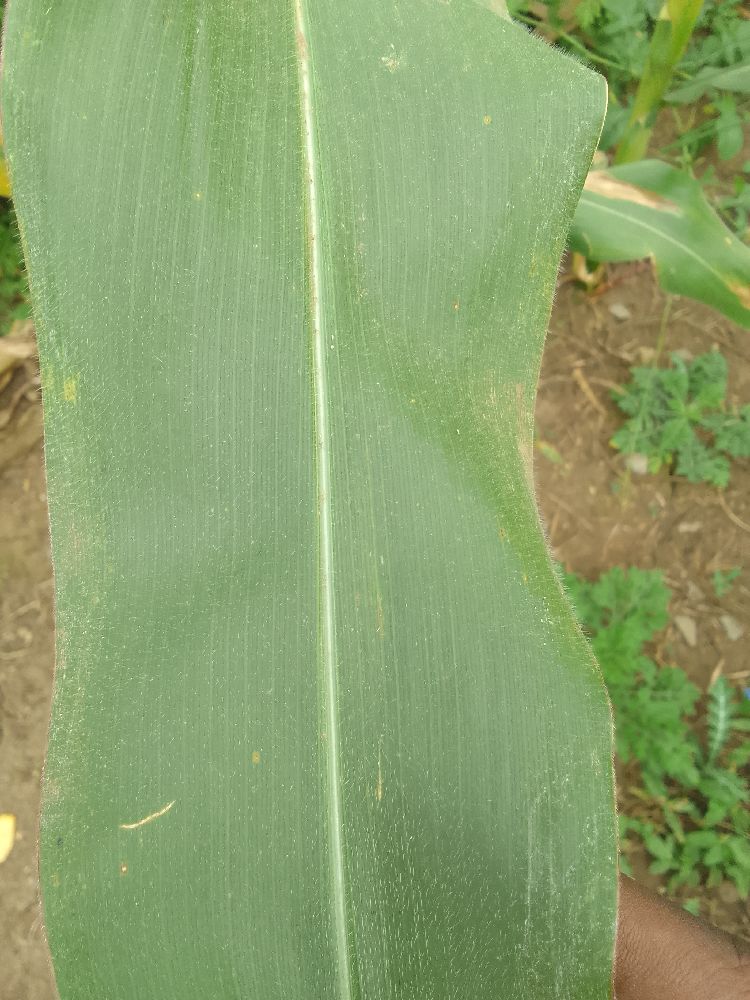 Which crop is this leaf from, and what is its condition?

maize, healthy
